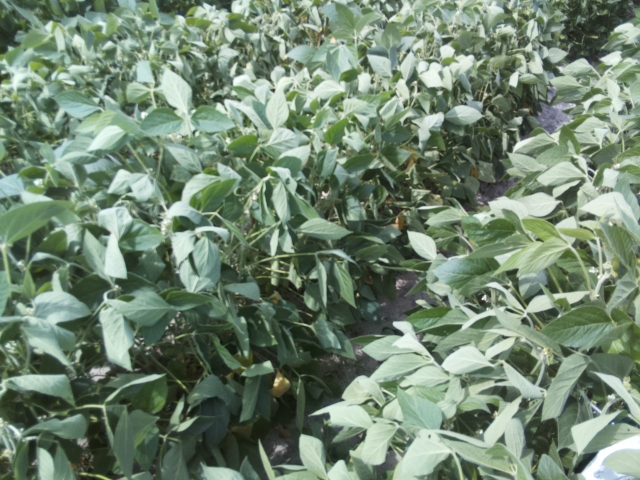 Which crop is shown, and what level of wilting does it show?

soybean, moderate turgor loss in upper canopy
